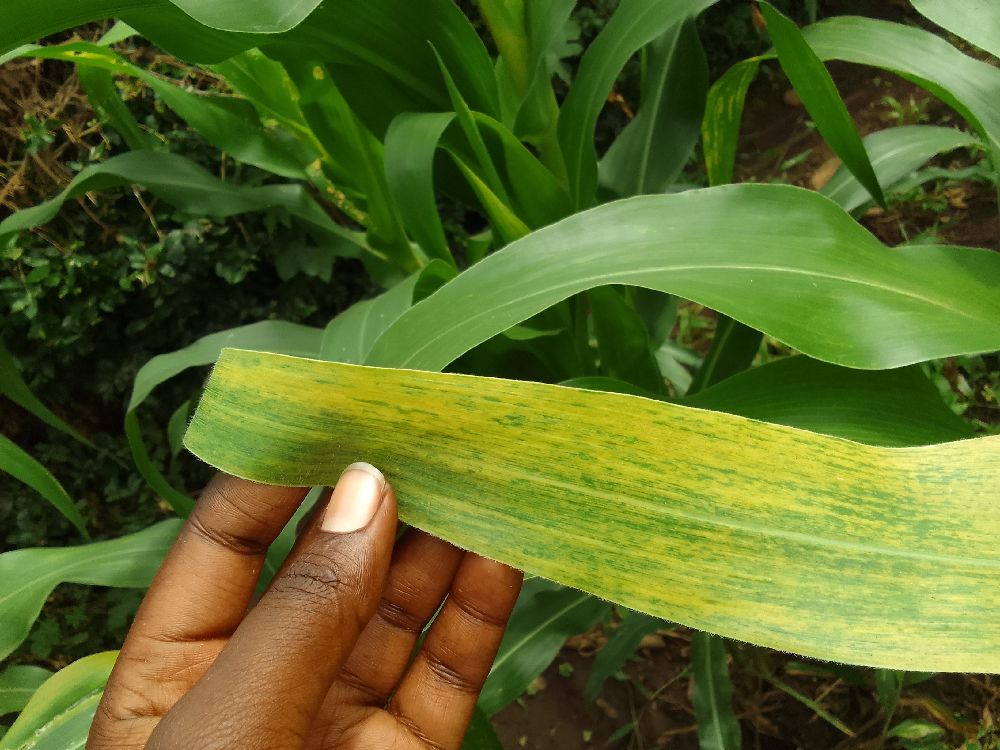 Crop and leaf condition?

maize, maize lethal necrosis
